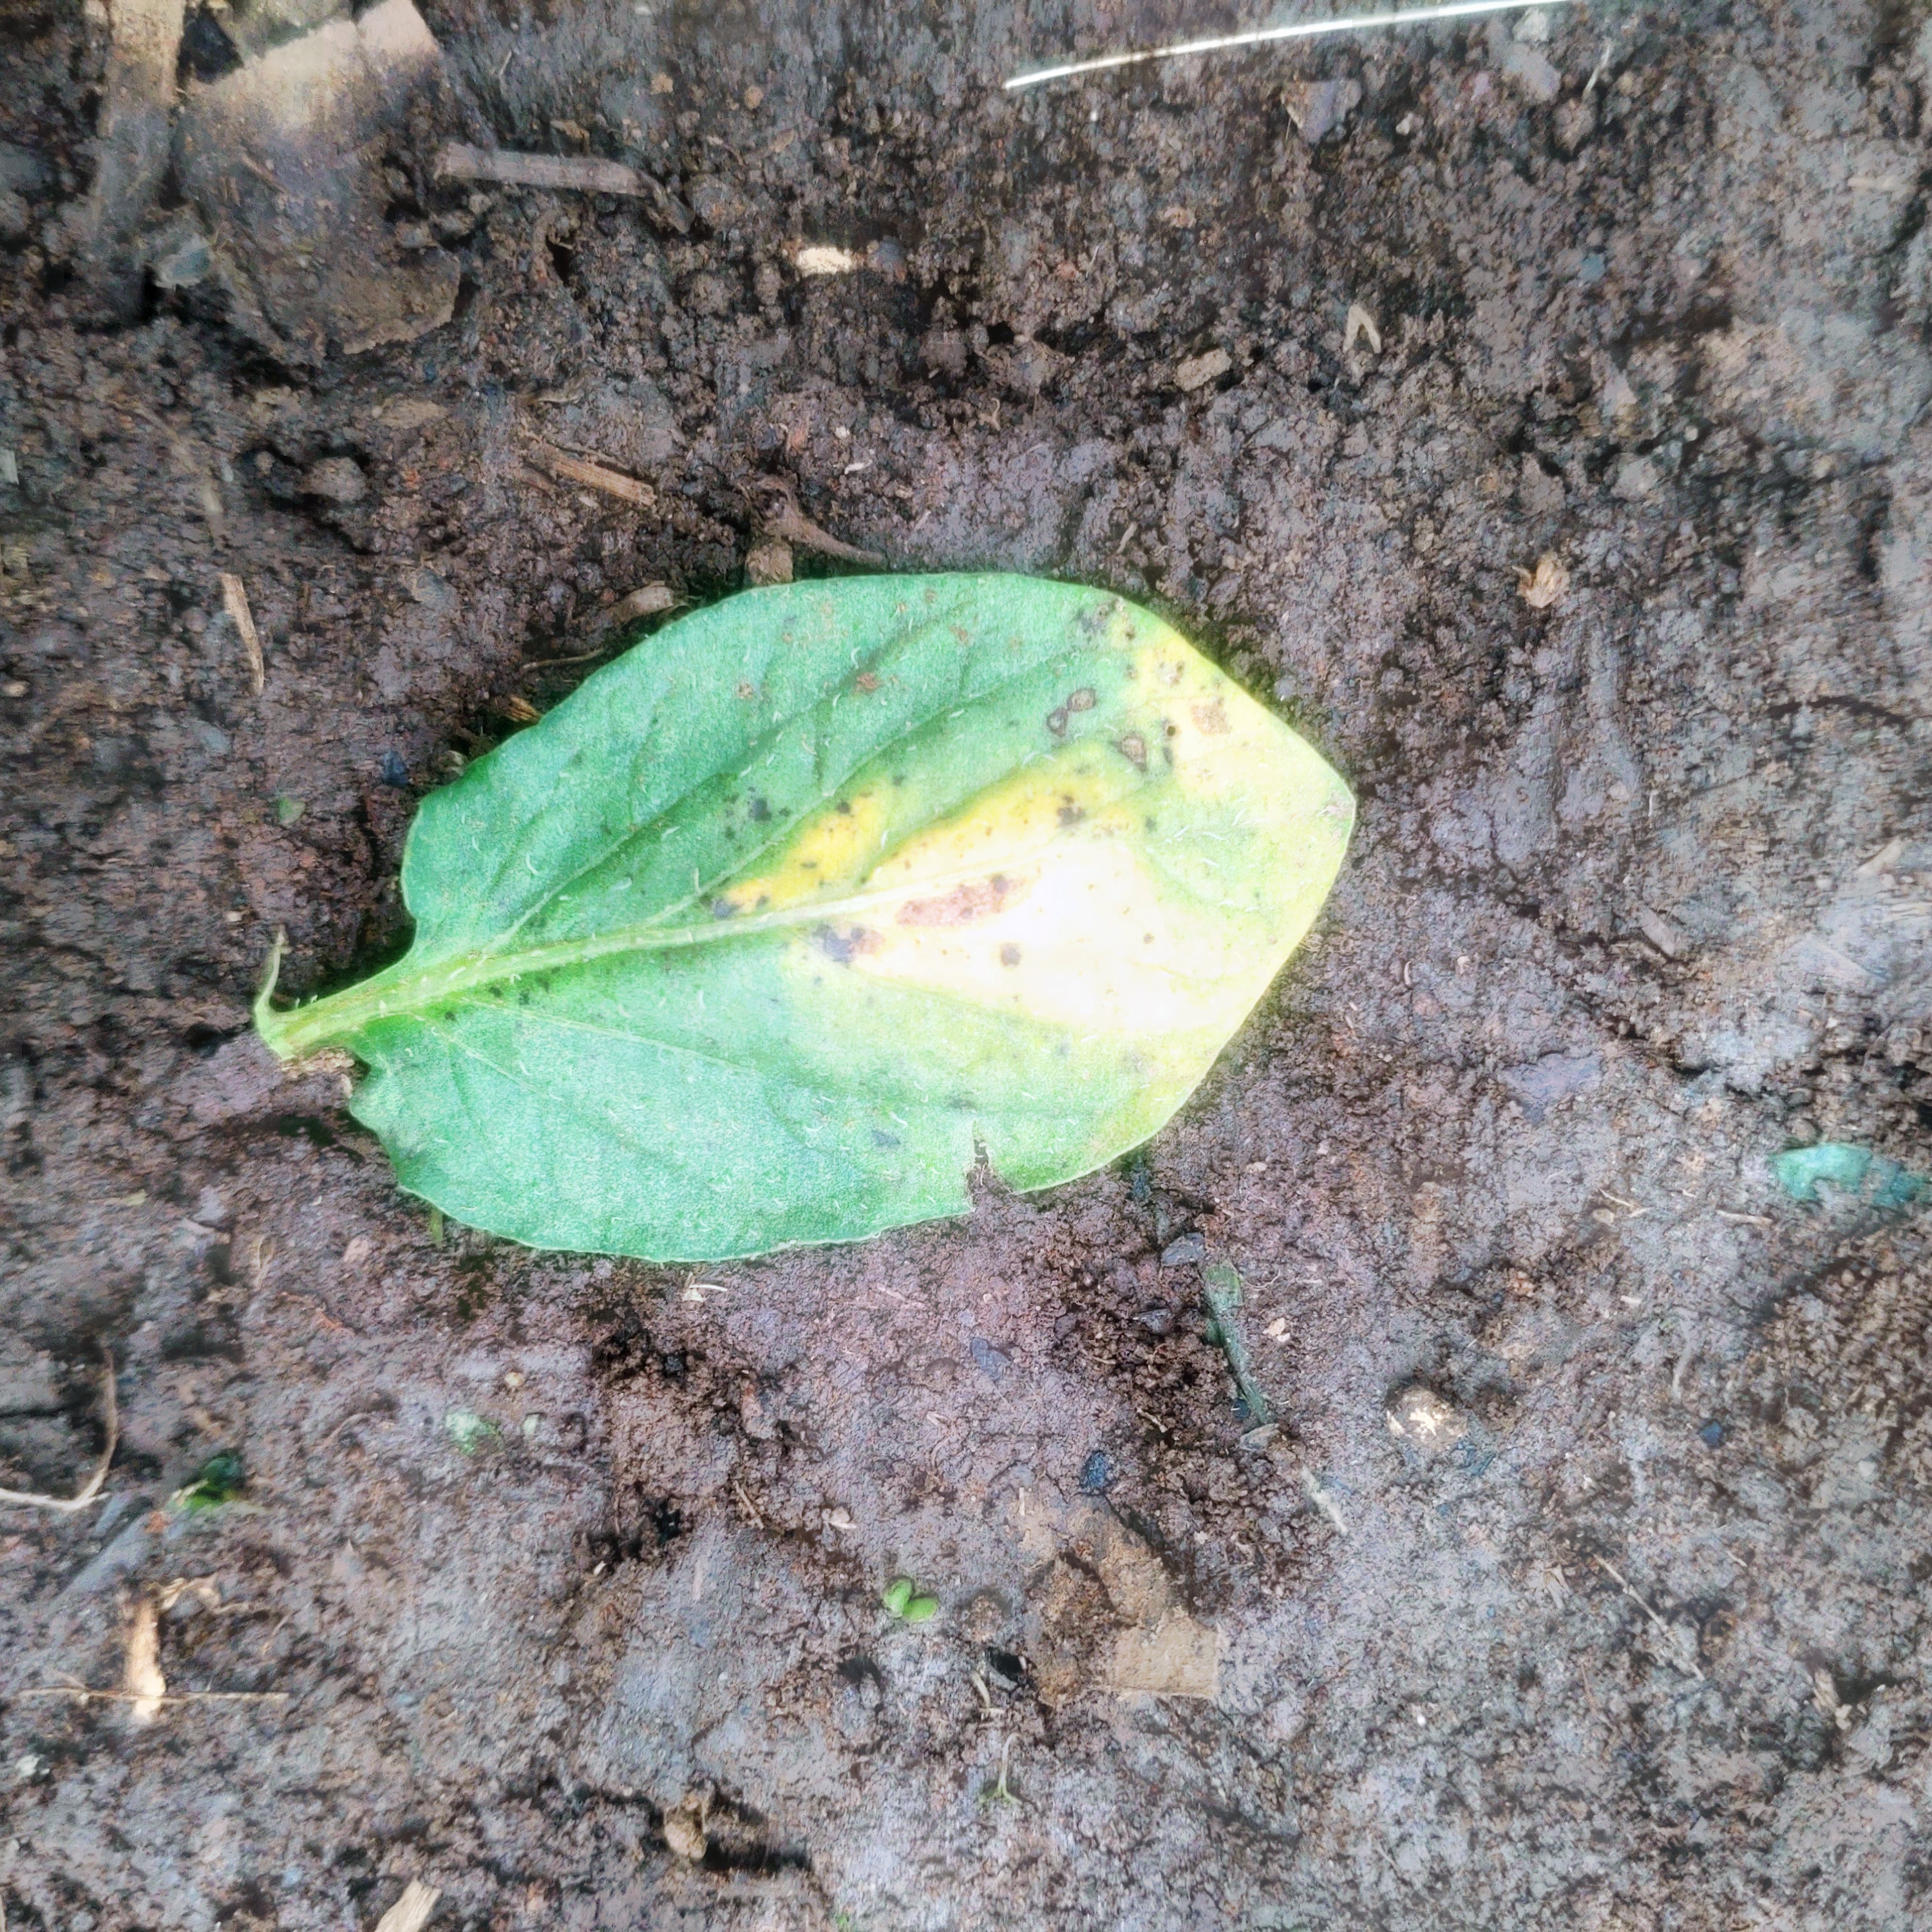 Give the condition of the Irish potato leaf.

late blight
